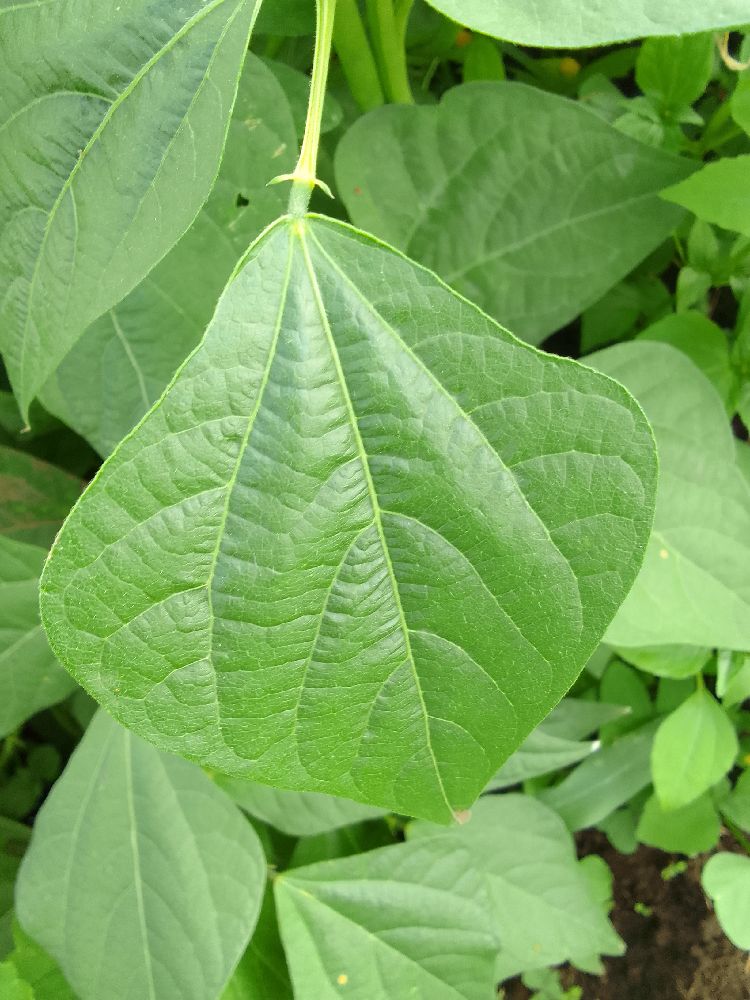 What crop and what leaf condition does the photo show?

common bean, healthy
